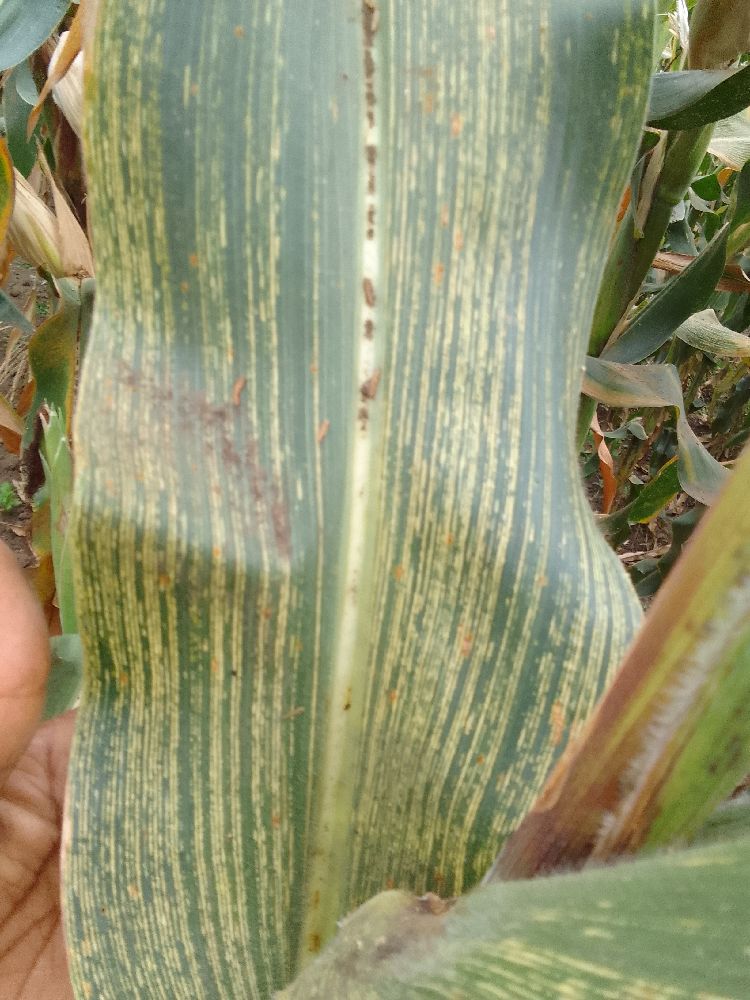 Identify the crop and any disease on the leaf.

maize, maize streak virus
